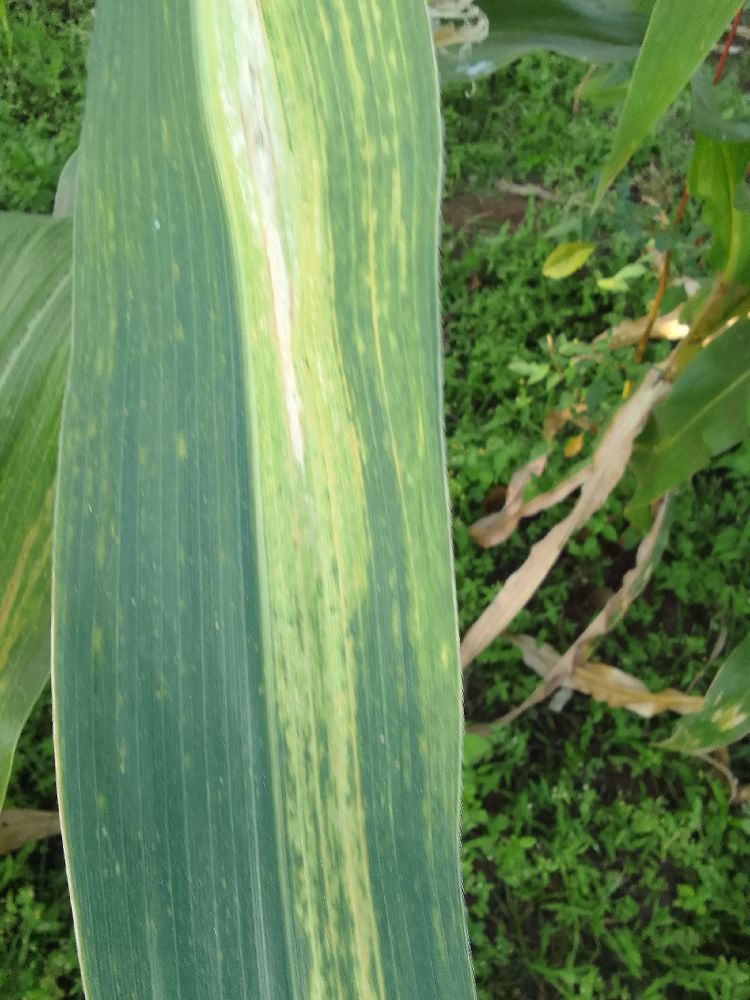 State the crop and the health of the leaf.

maize, maize lethal necrosis
